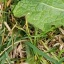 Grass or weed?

structured weed
